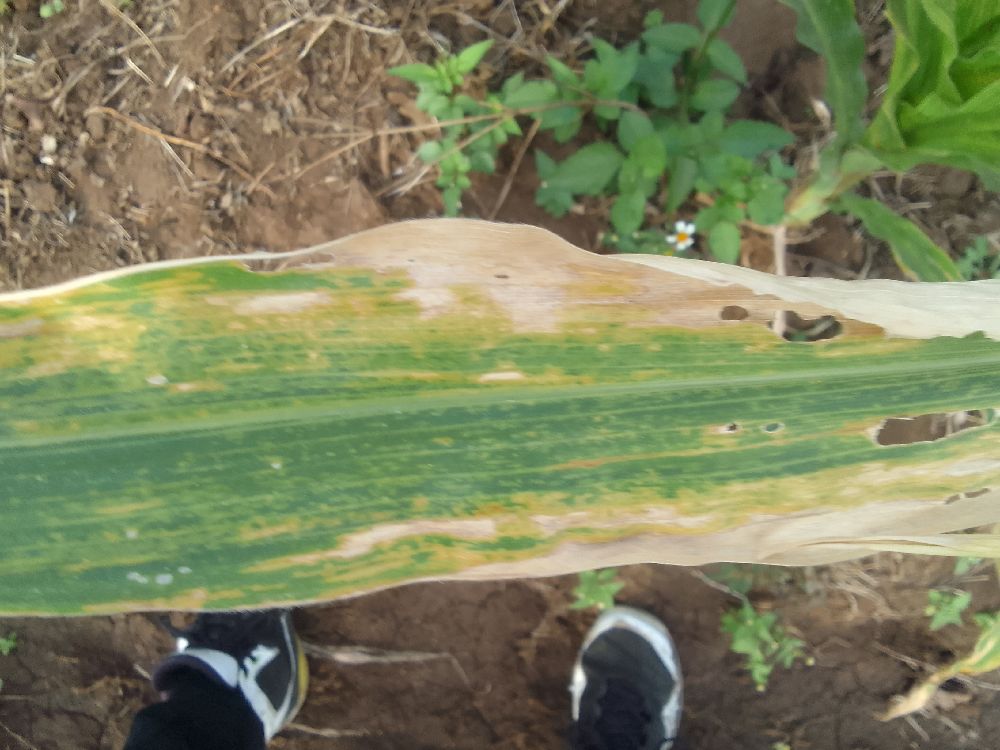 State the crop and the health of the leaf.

maize, maize lethal necrosis
